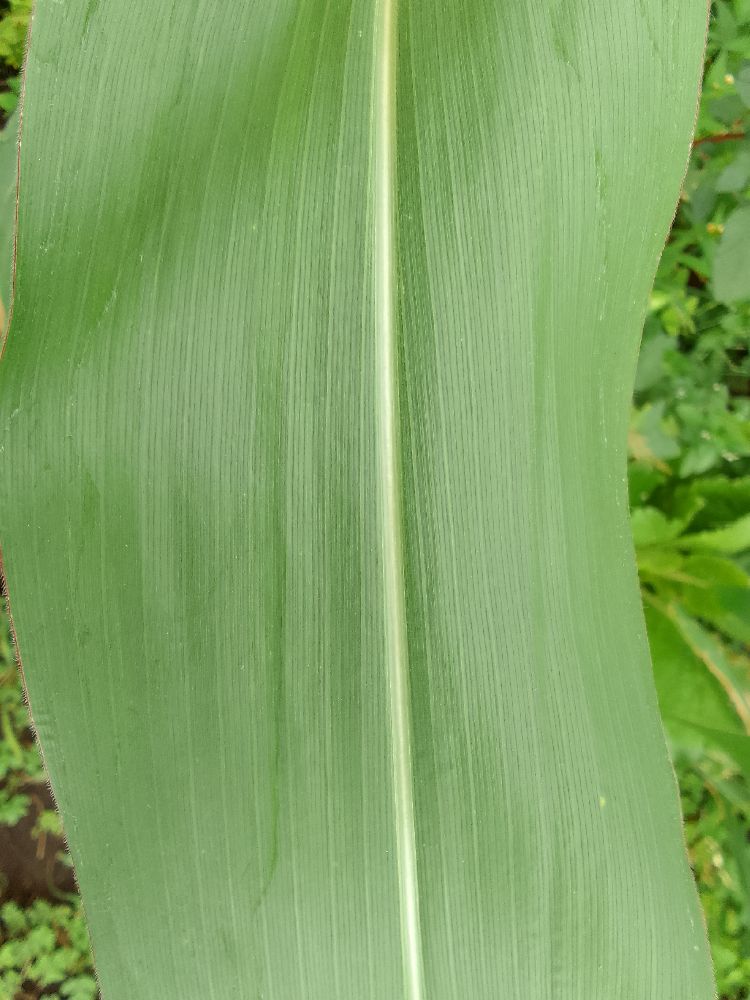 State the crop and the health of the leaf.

maize, healthy
